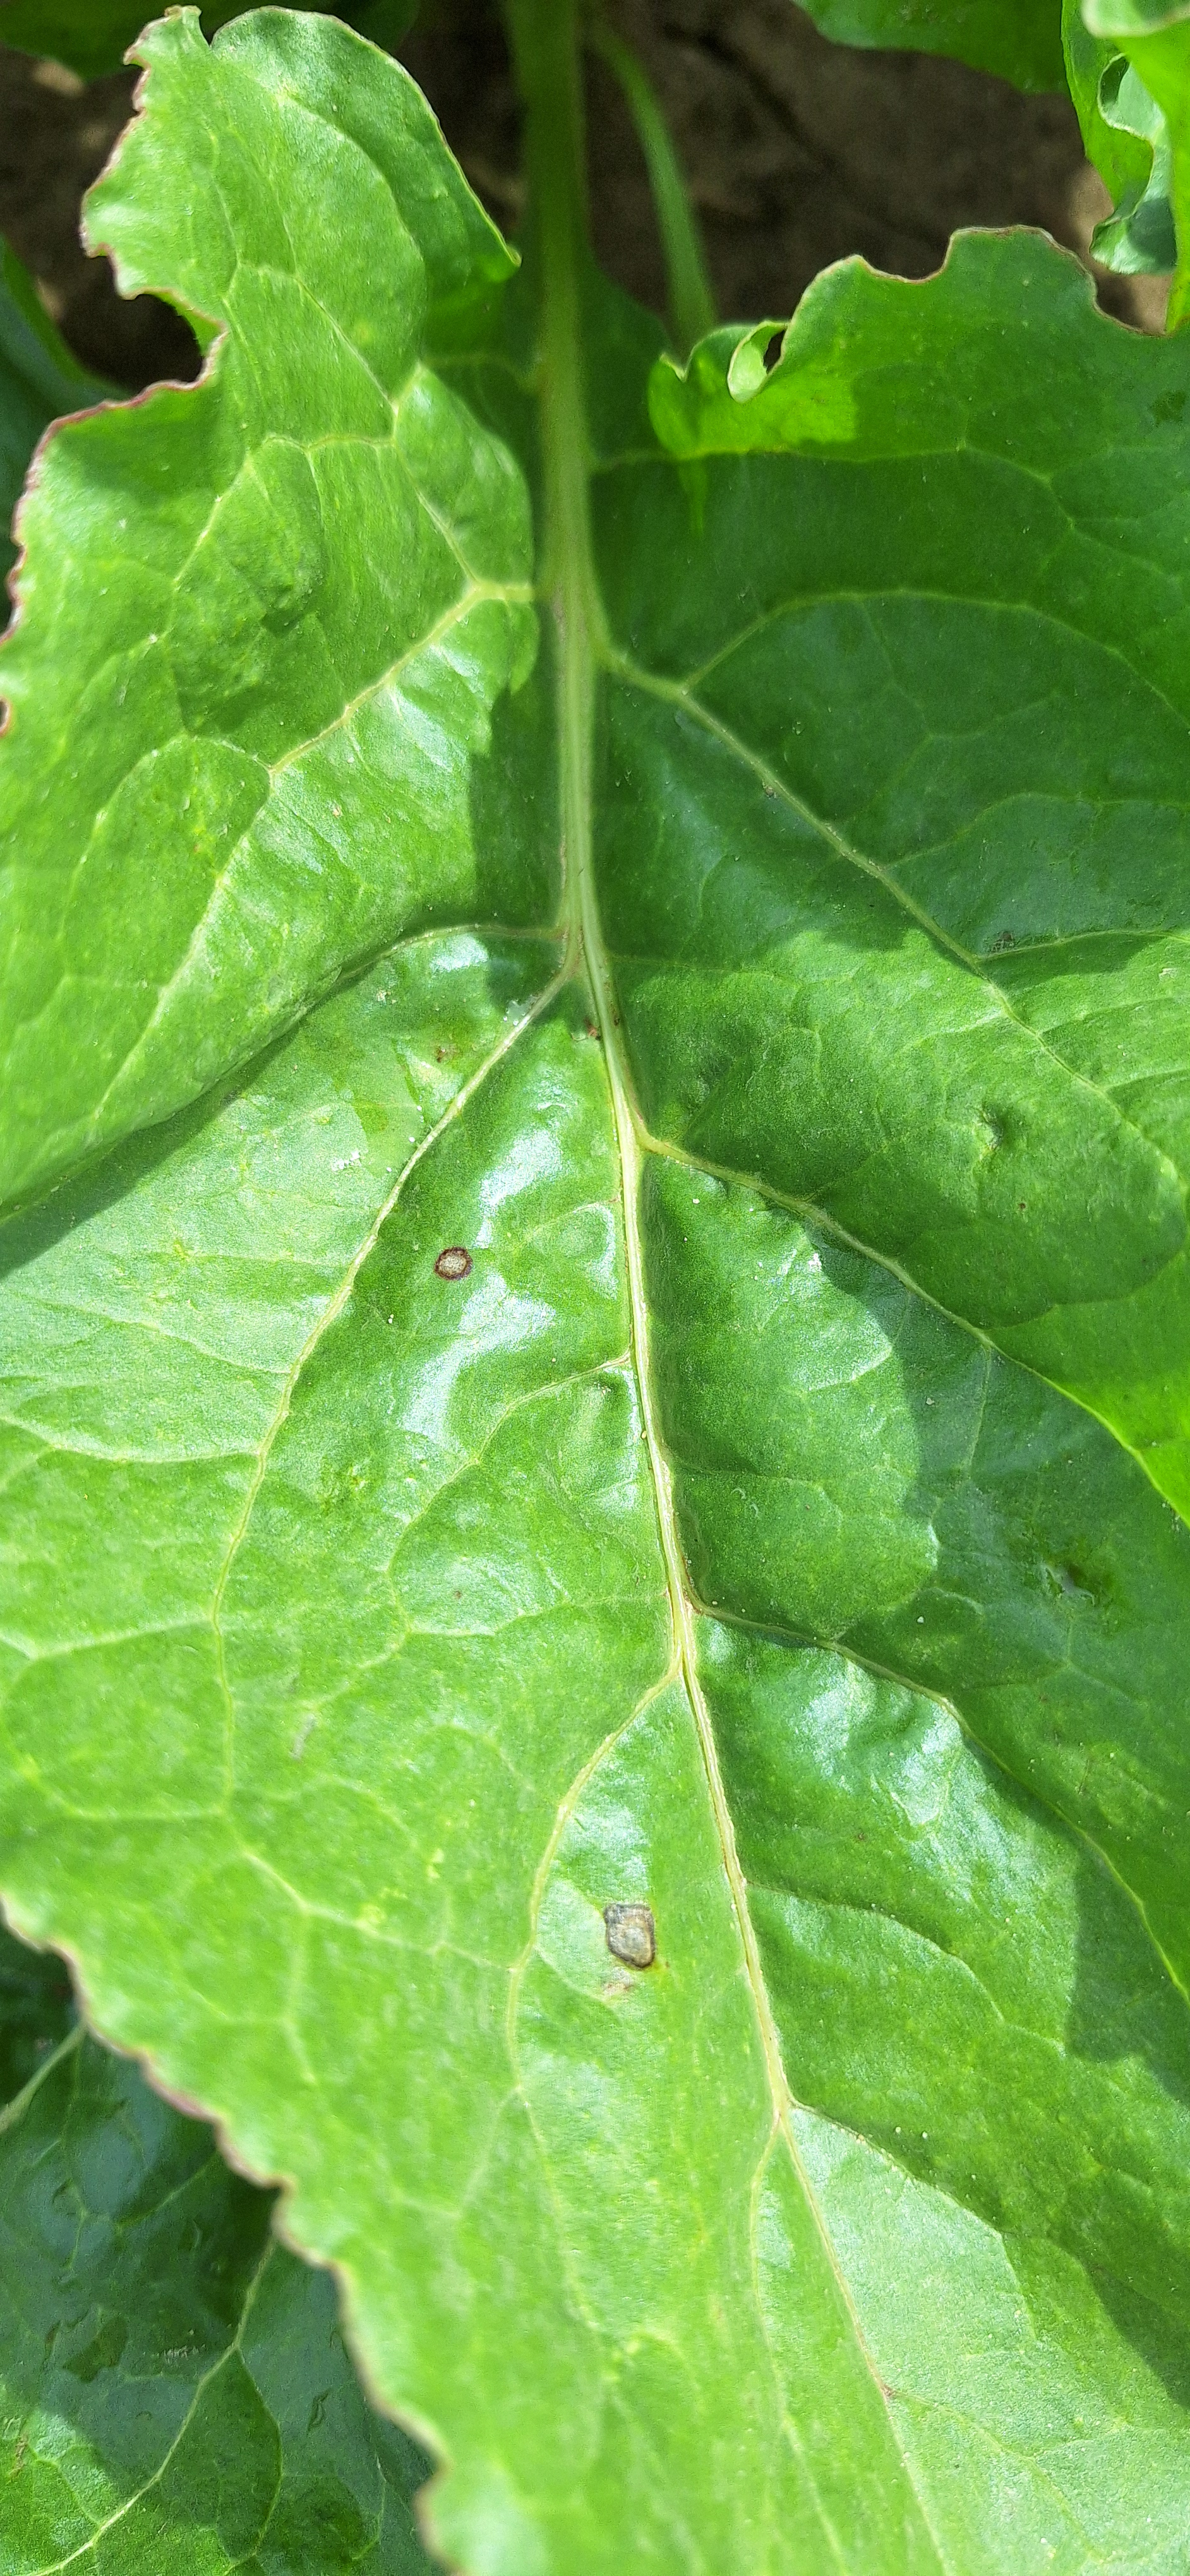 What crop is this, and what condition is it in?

beet, cercospora
